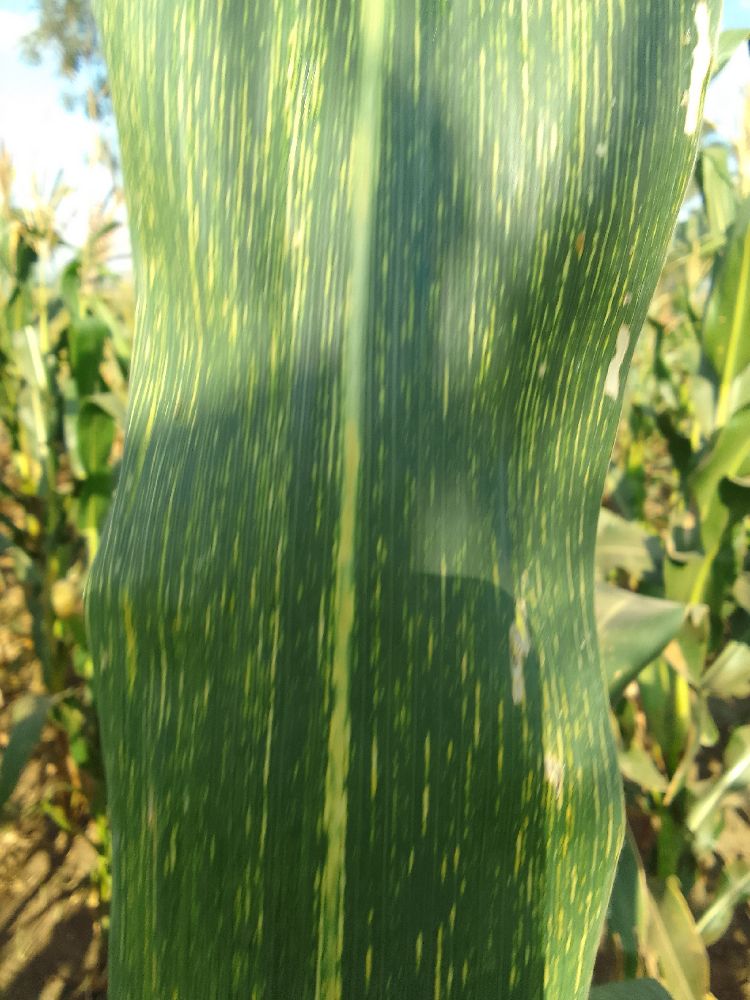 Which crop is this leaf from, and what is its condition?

maize, maize streak virus
